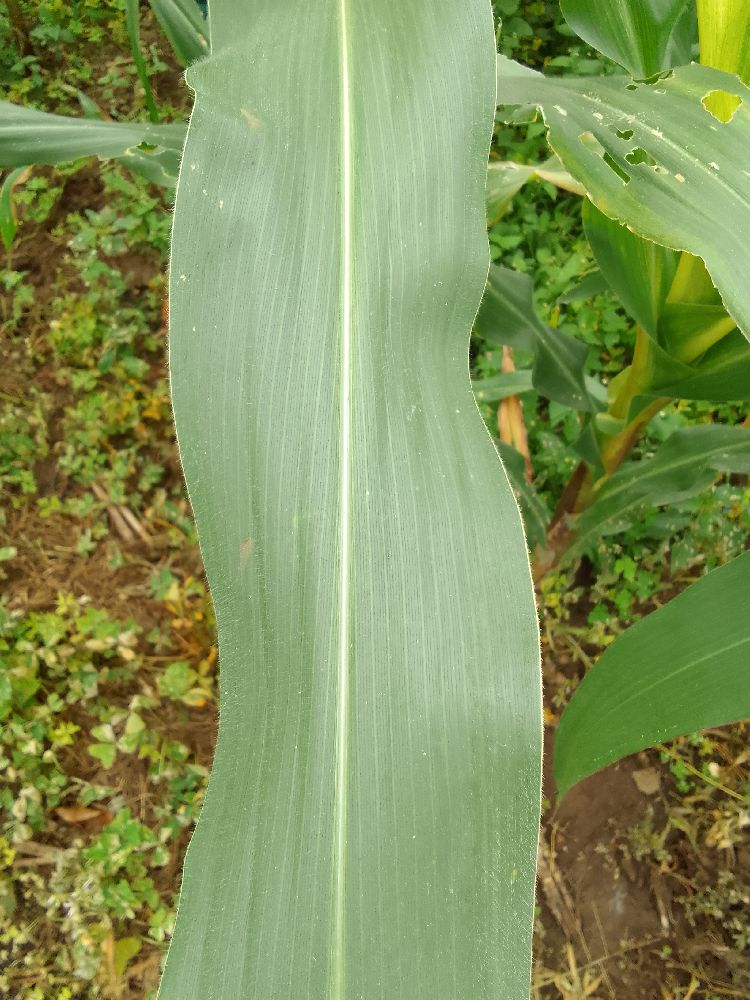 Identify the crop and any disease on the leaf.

maize, healthy
